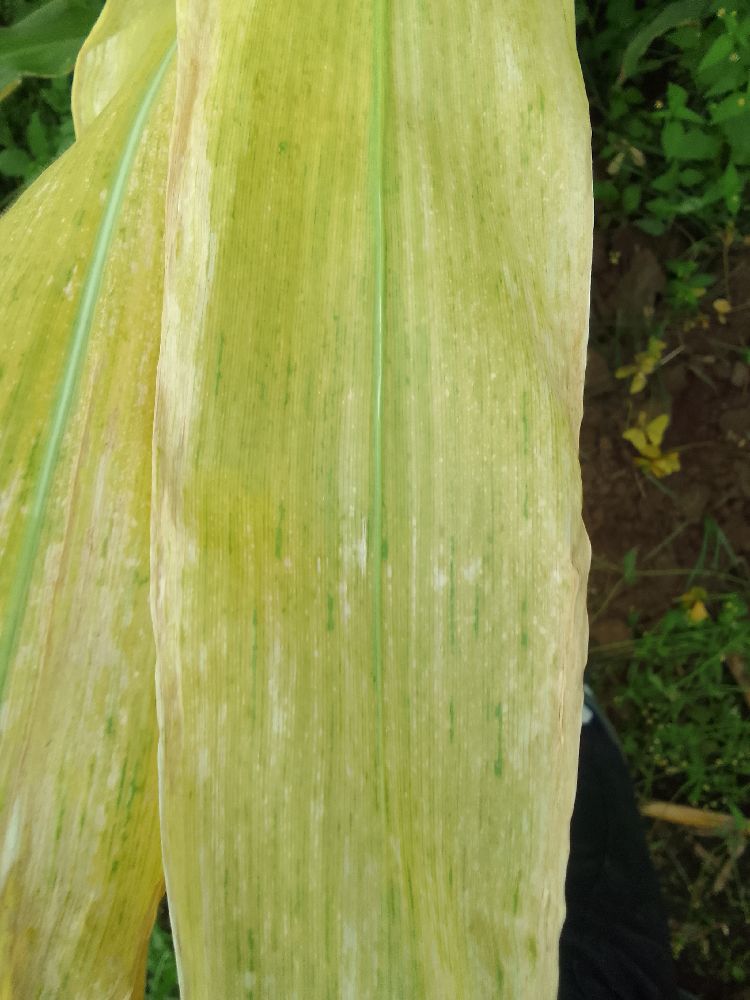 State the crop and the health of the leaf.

maize, maize lethal necrosis
